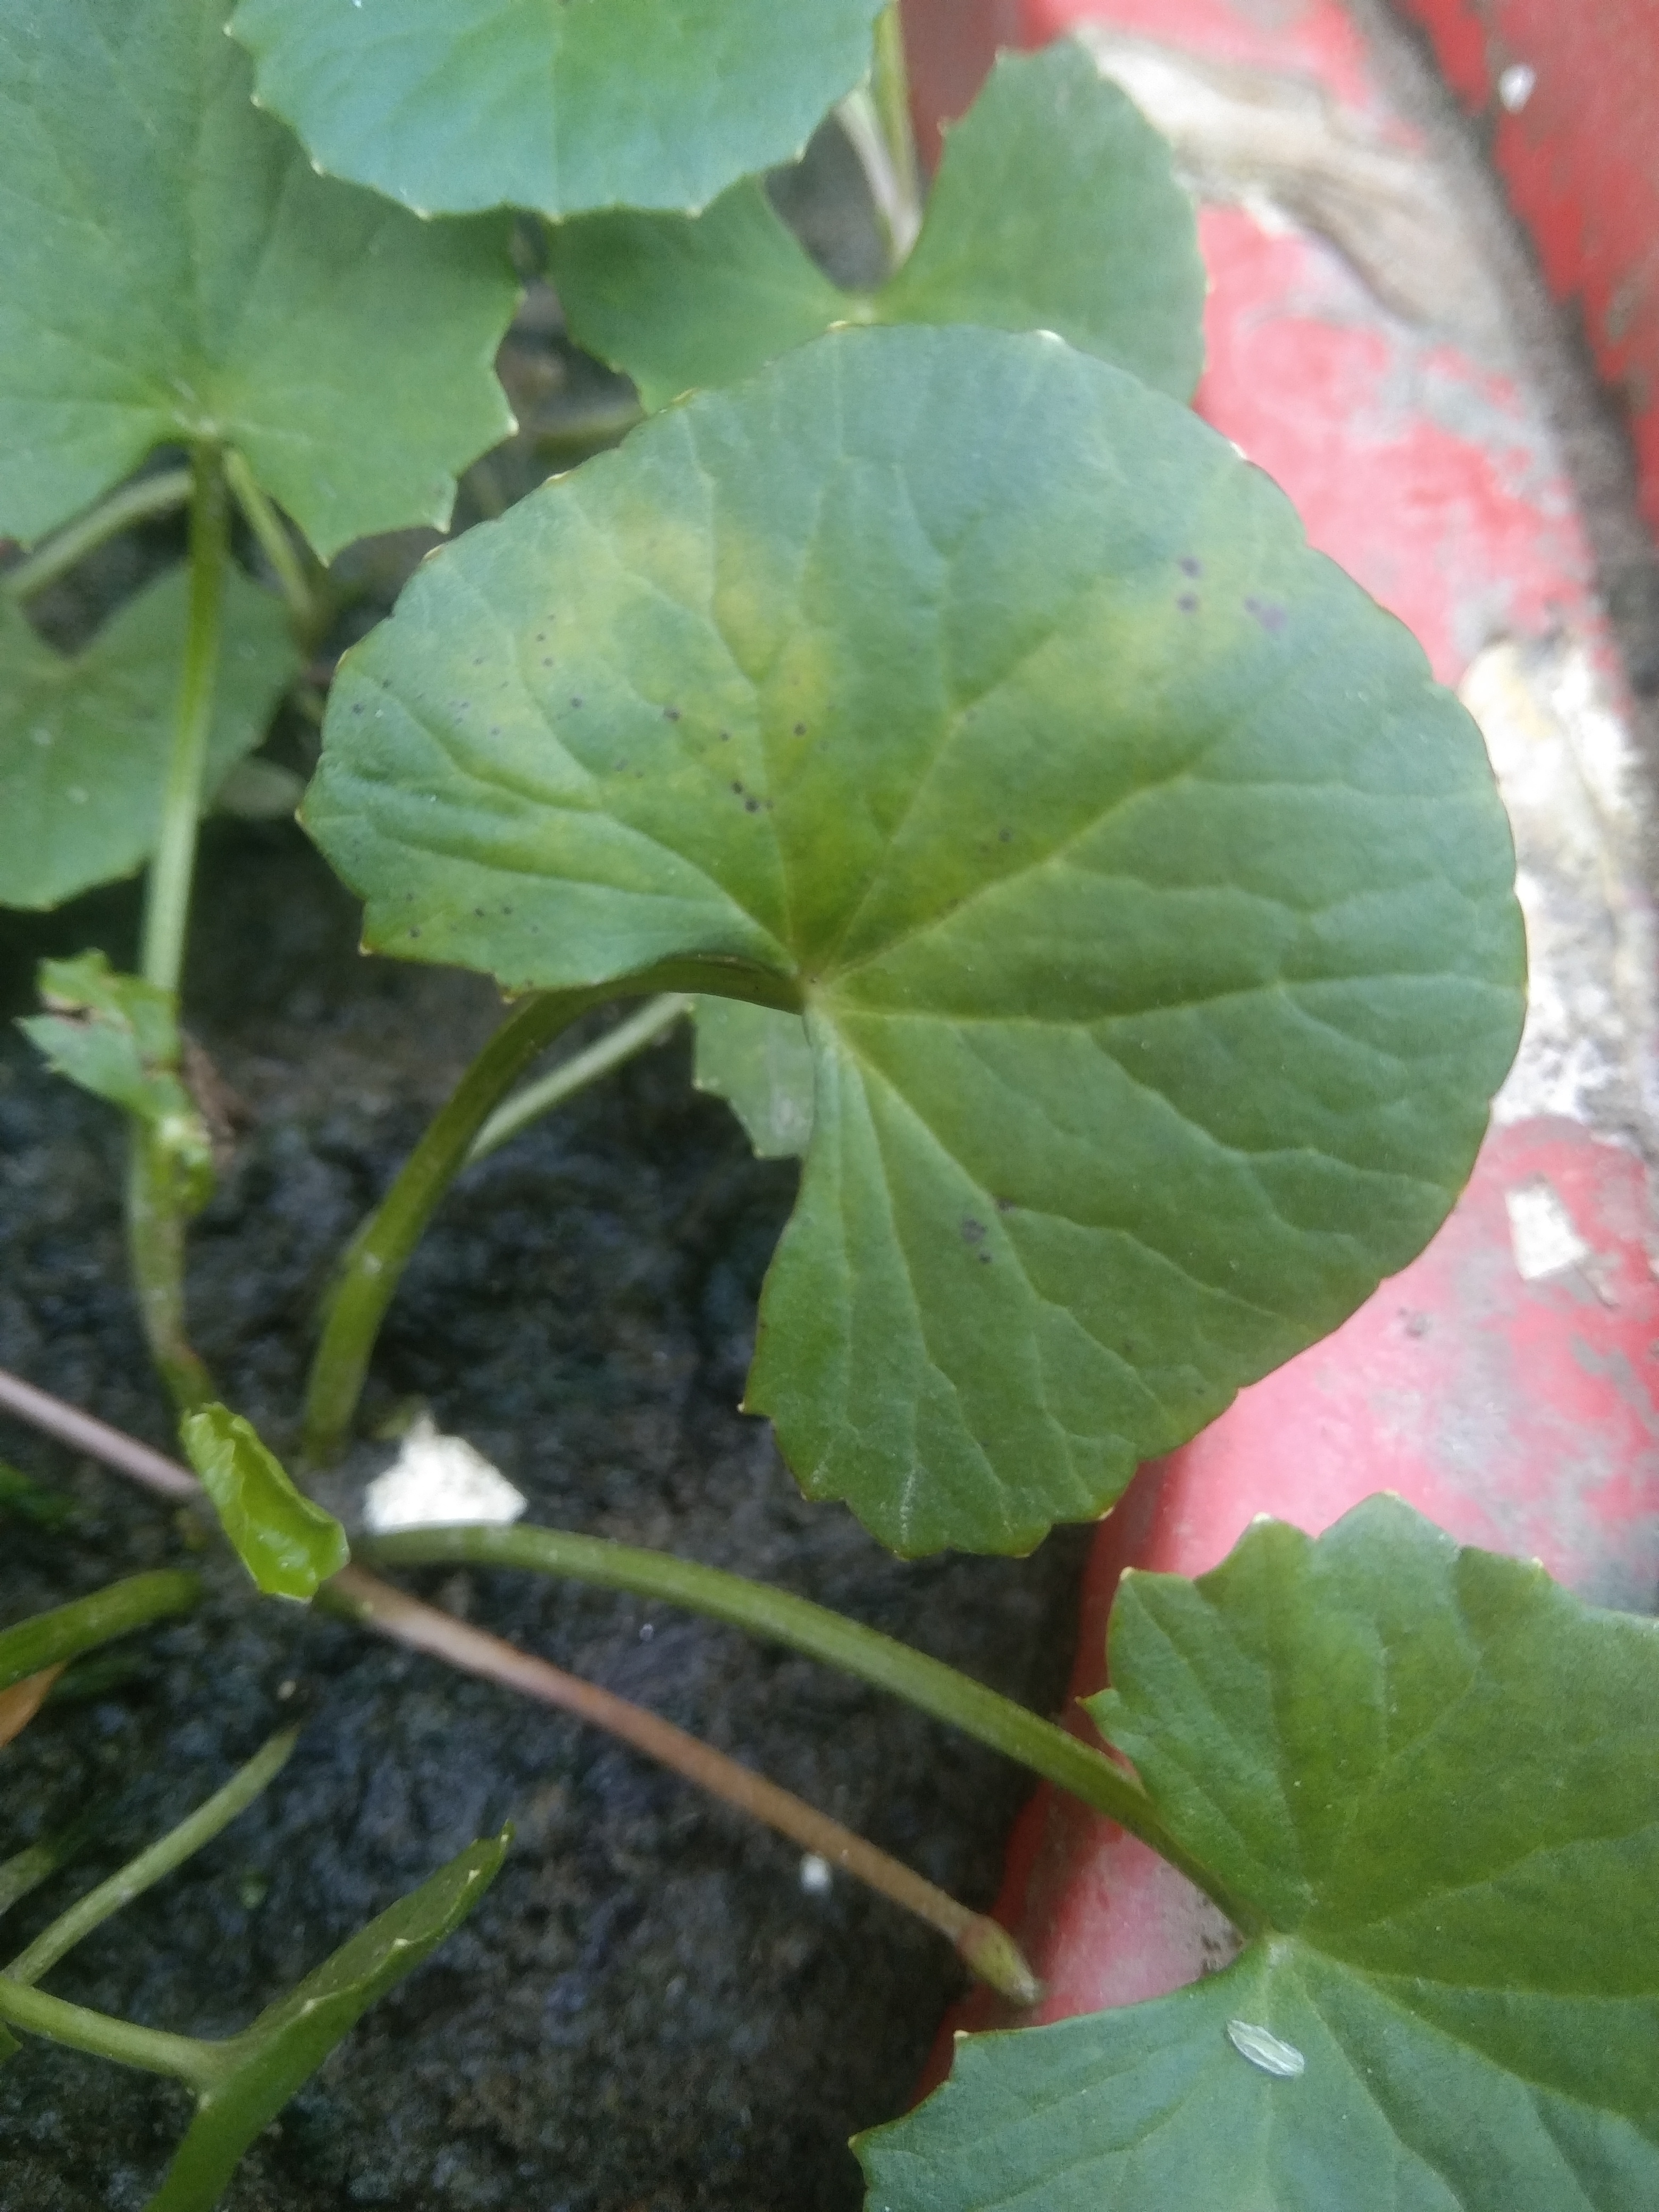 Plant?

thankuni
